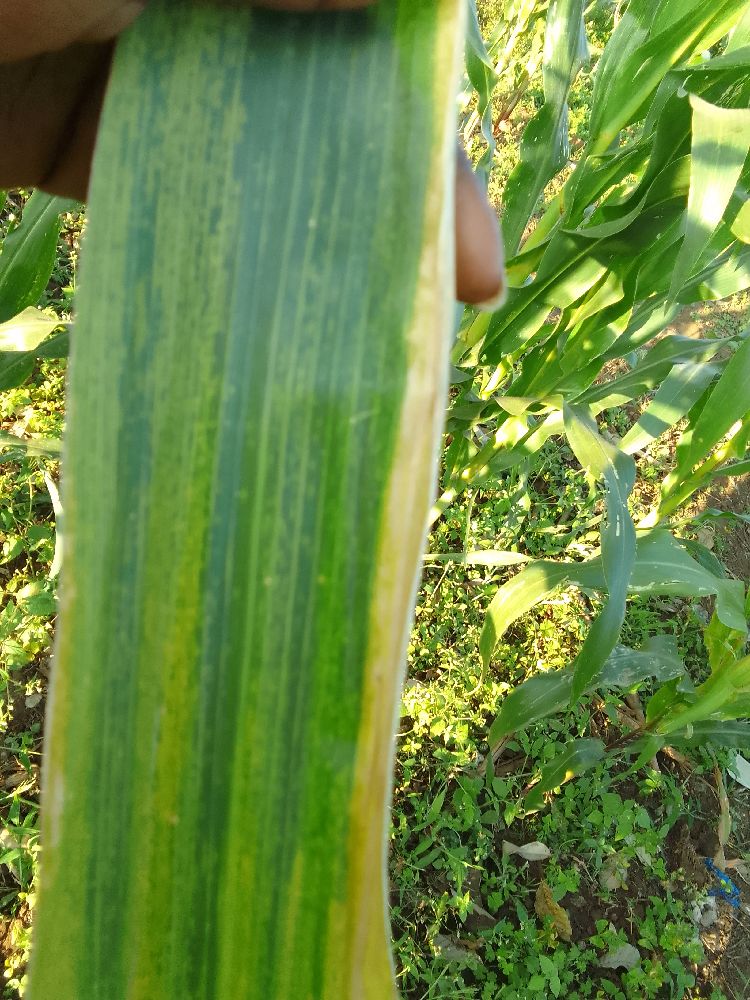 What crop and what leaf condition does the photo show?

maize, maize lethal necrosis
